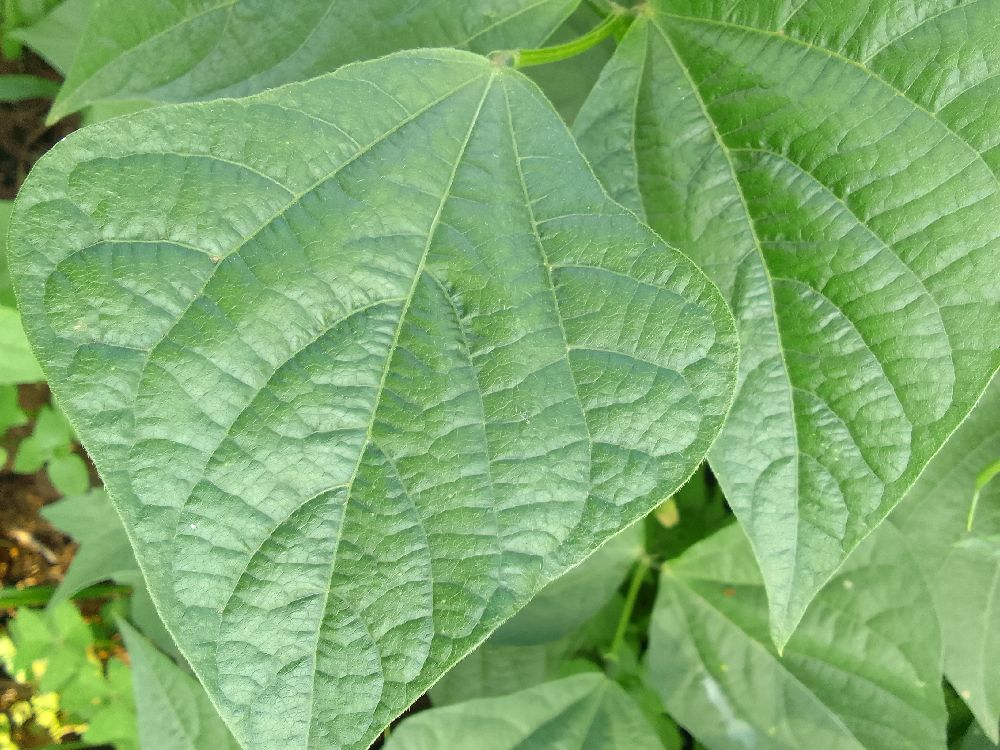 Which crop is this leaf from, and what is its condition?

common bean, healthy
